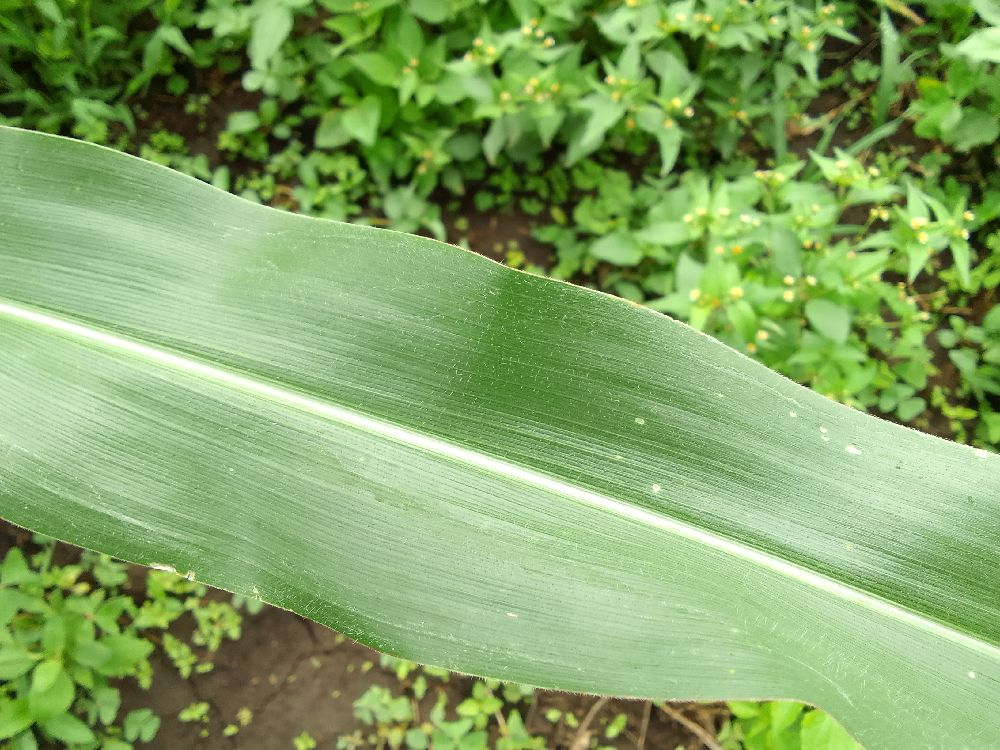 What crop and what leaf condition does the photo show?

common bean, healthy
